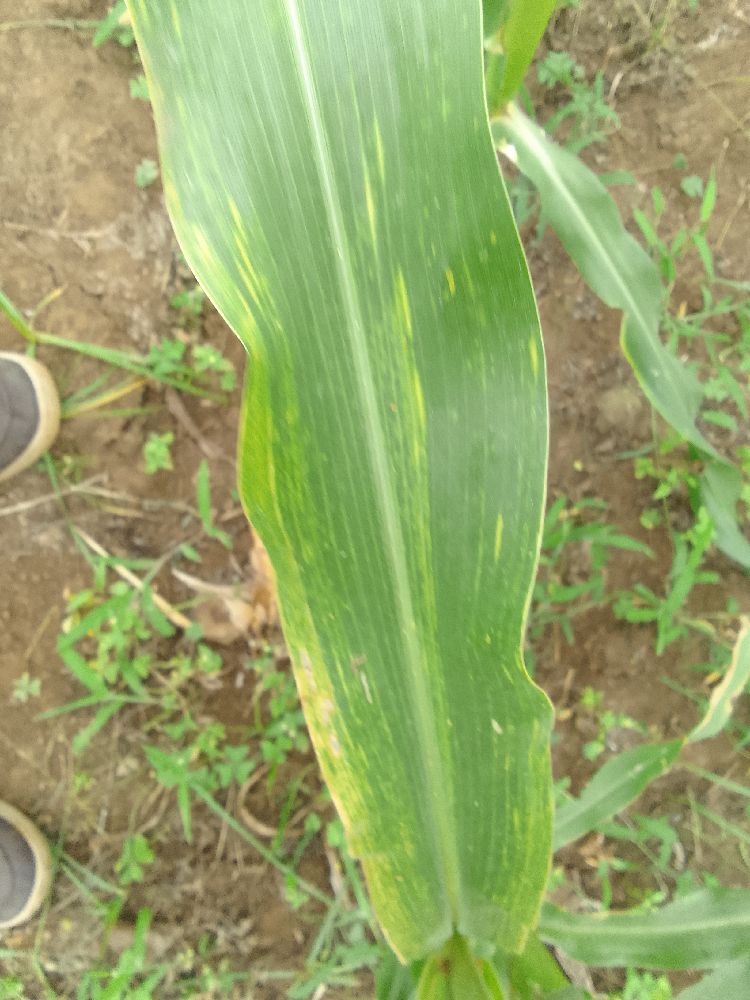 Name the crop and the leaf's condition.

maize, maize lethal necrosis
